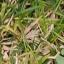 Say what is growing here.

grass
